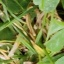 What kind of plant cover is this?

unstructured weed
